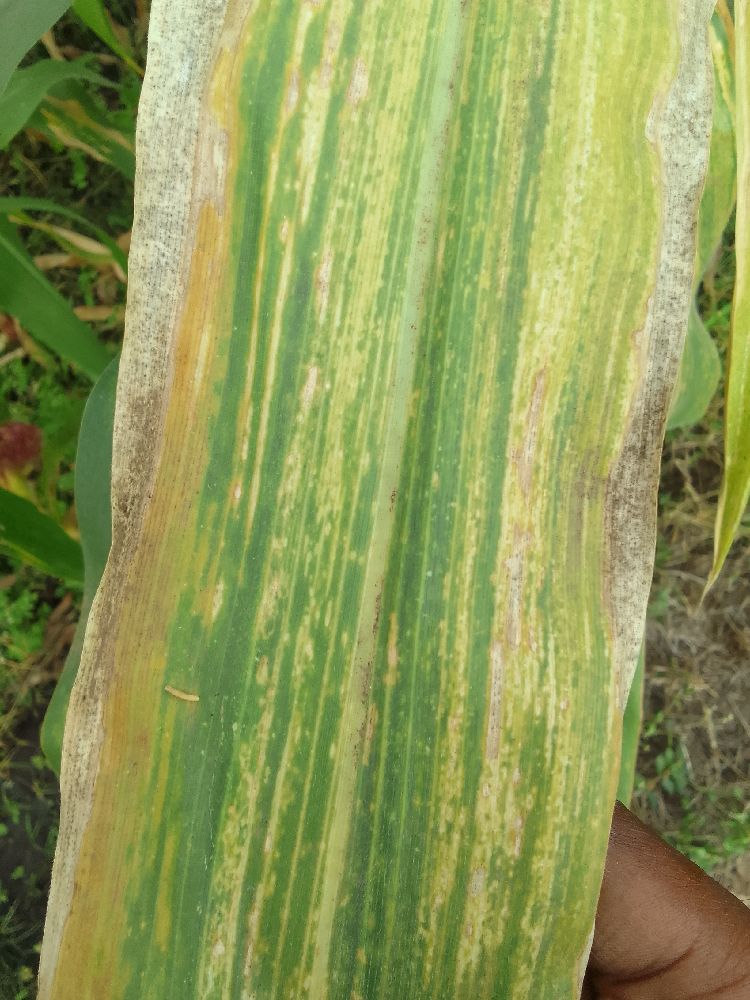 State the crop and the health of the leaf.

maize, maize lethal necrosis
